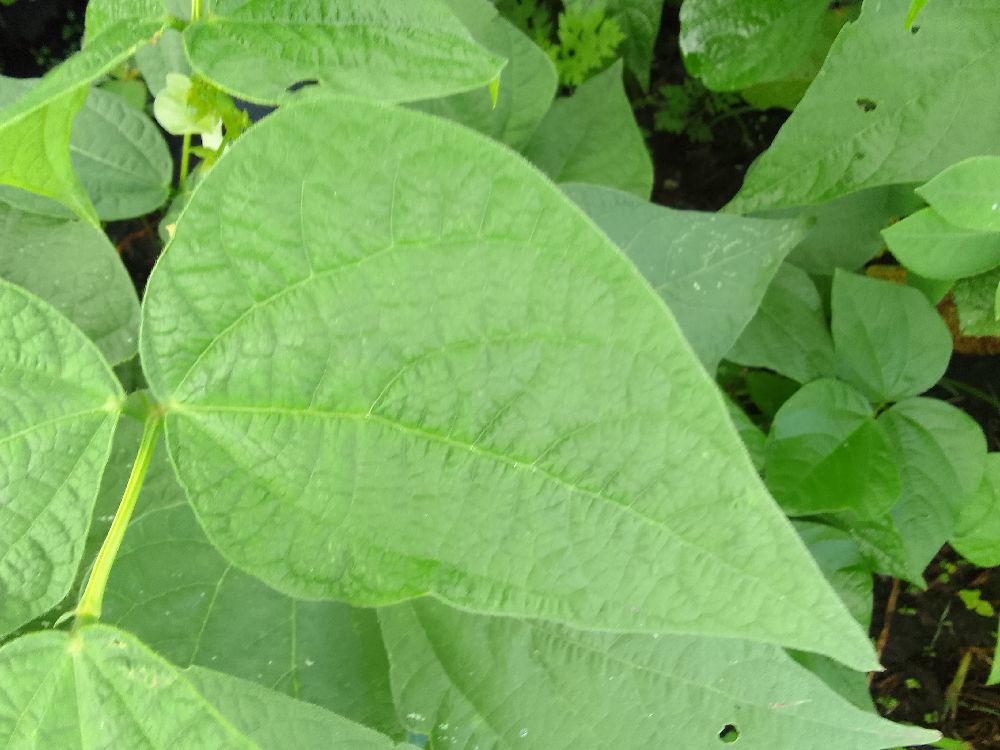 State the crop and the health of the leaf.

common bean, healthy
